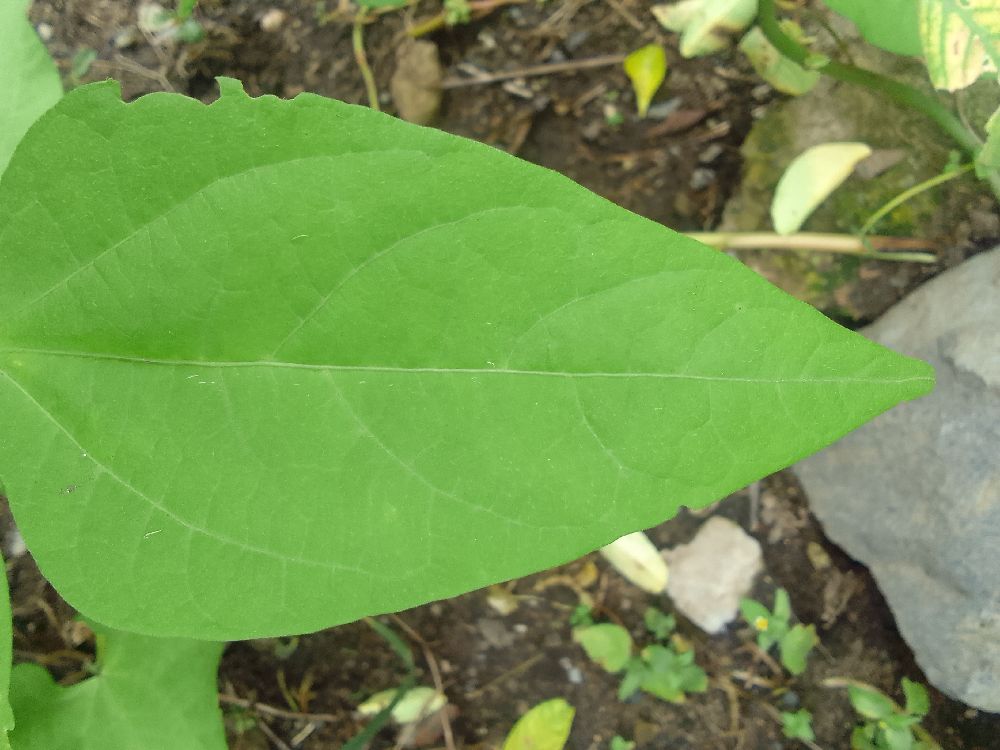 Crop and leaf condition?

common bean, healthy
